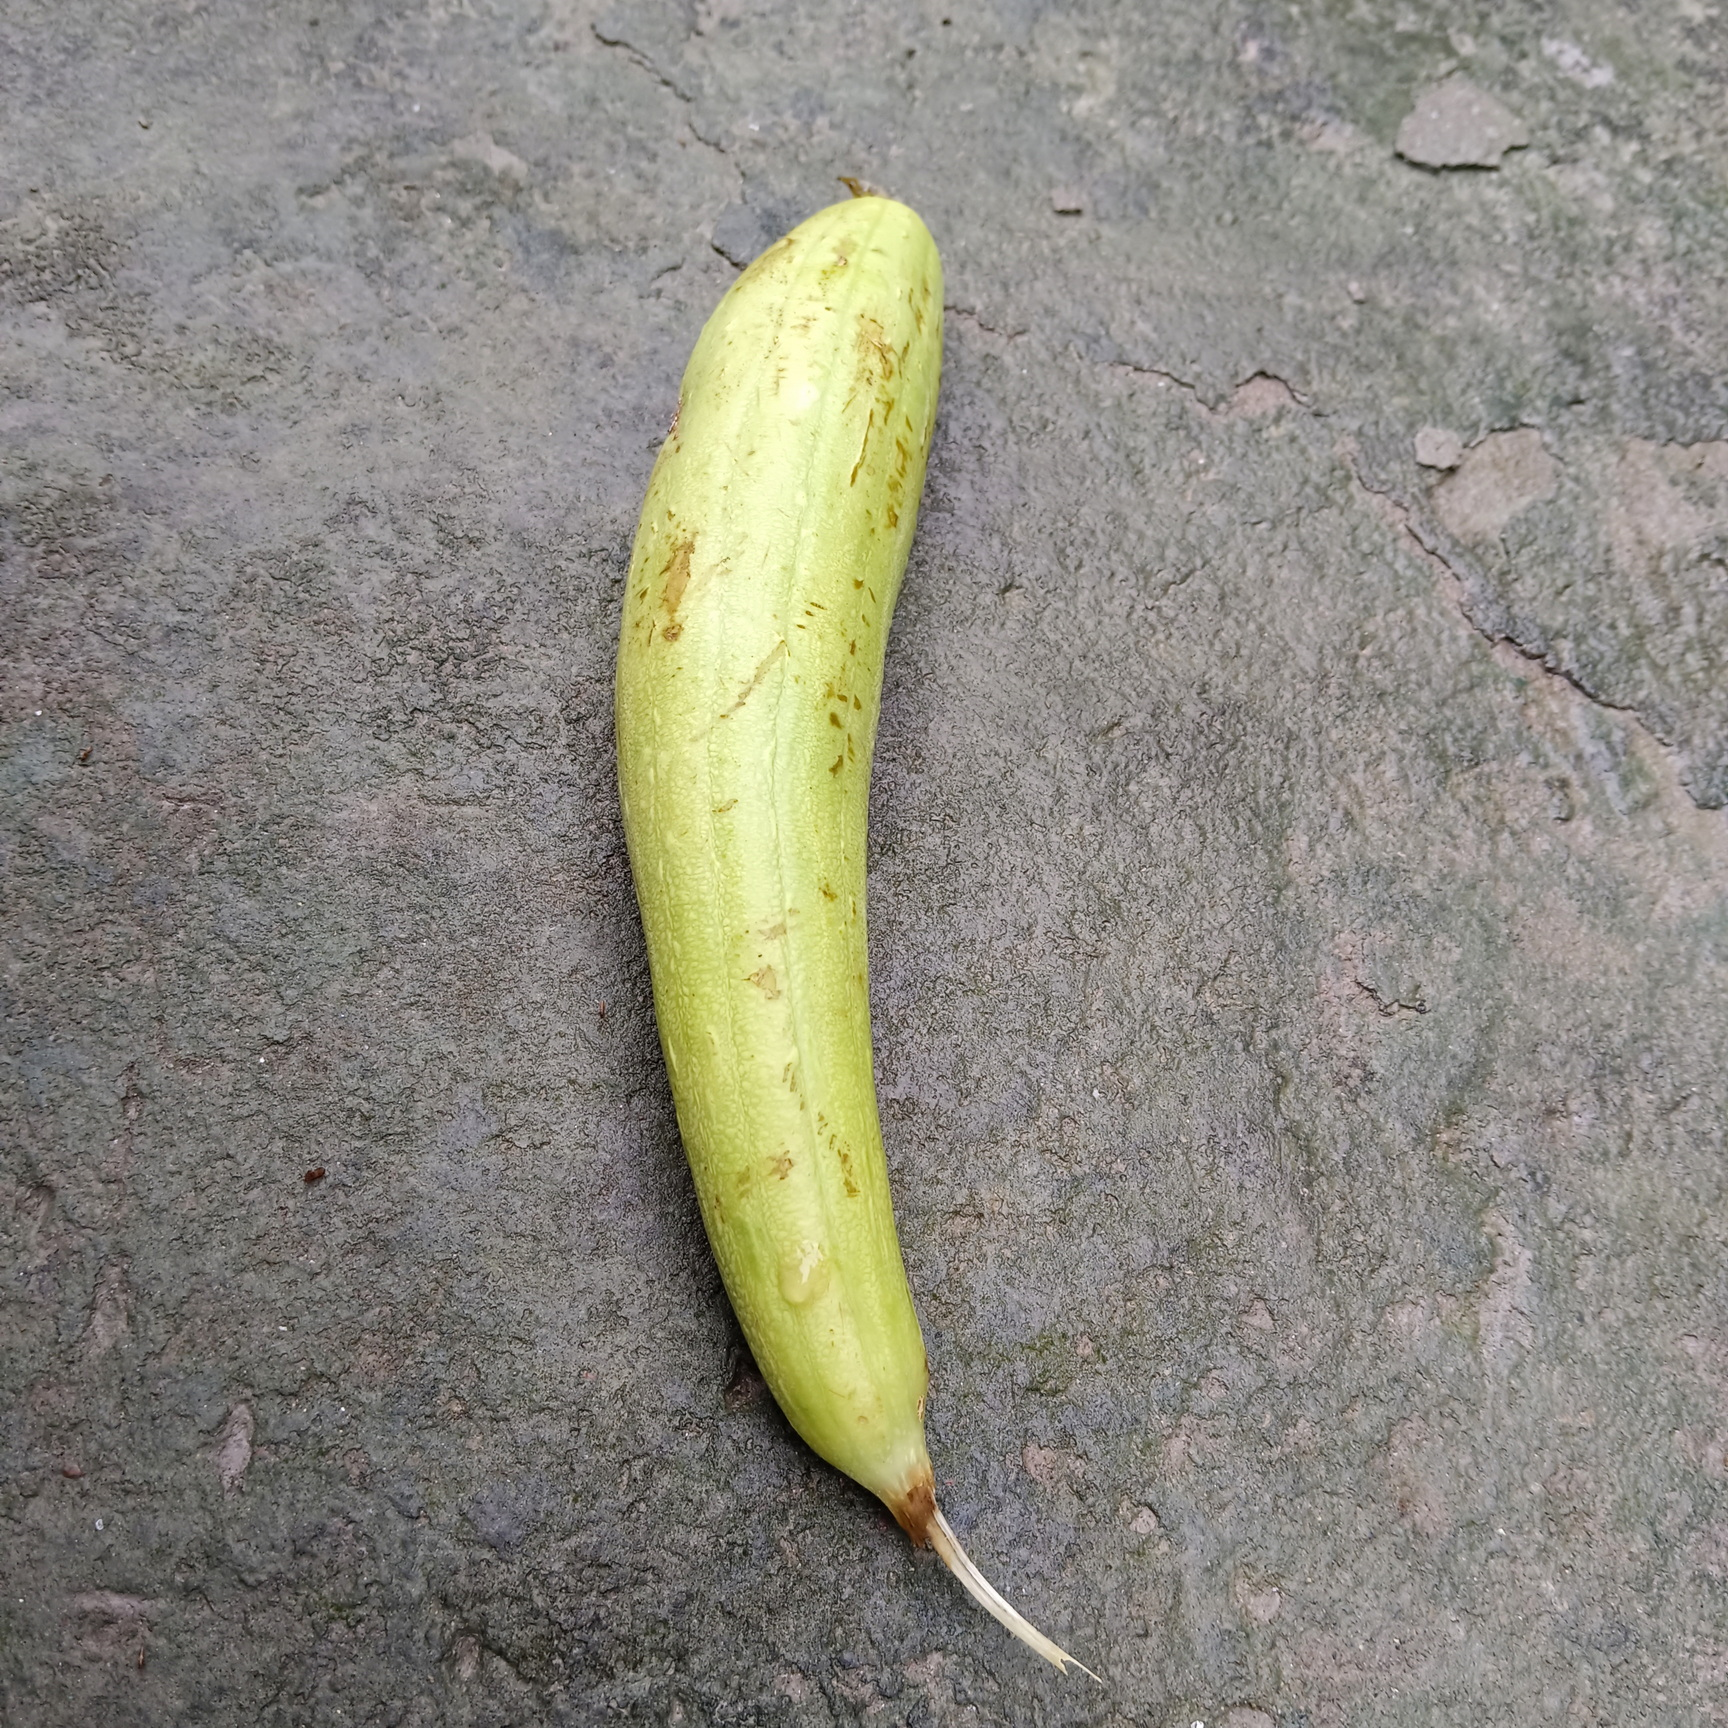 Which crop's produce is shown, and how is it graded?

luffa, fresh
